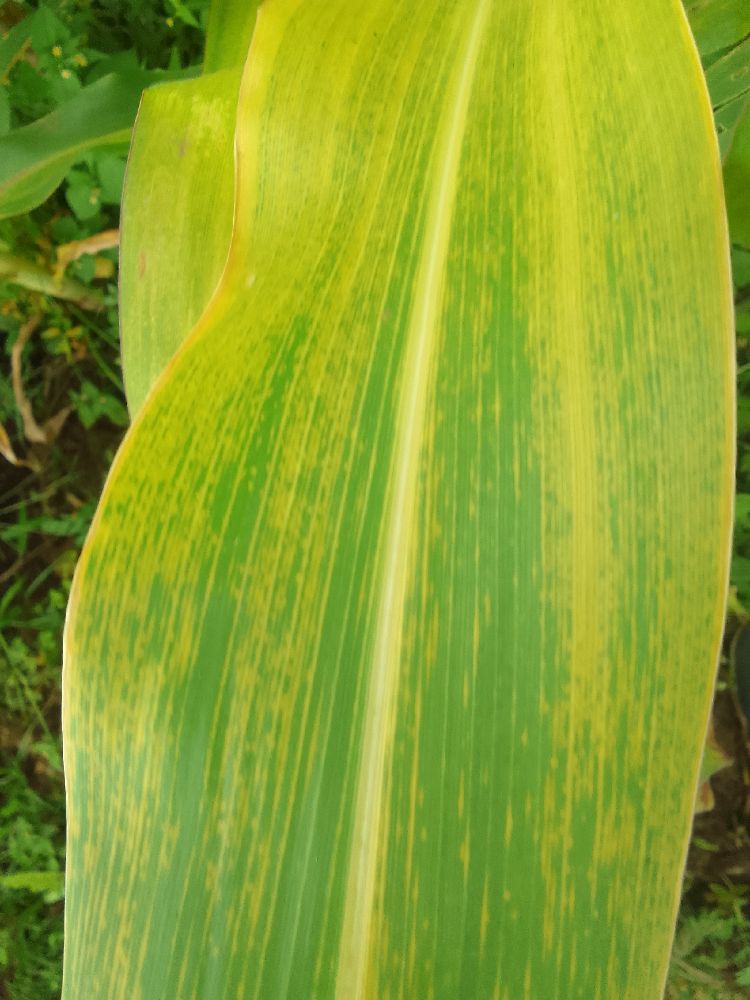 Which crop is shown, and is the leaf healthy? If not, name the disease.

maize, maize lethal necrosis
